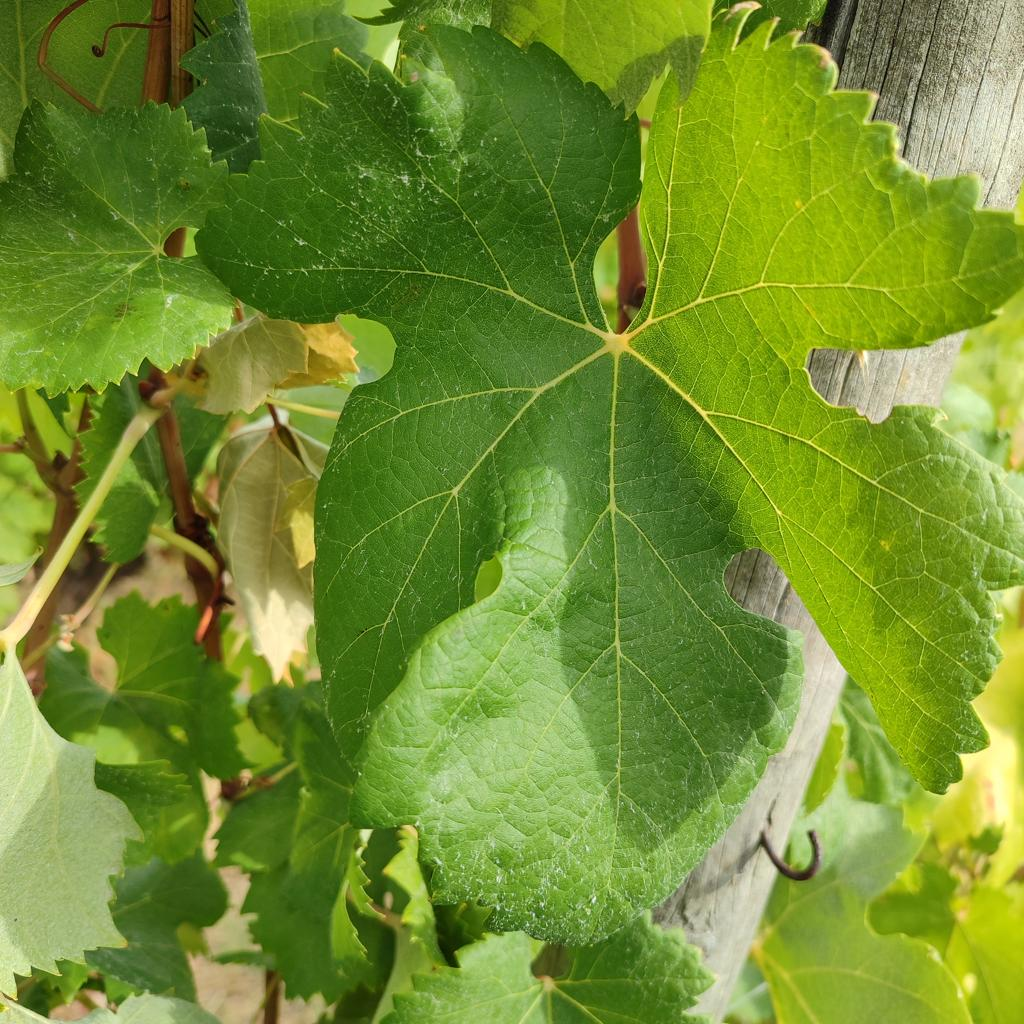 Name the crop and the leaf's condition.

grapevine, healthy
